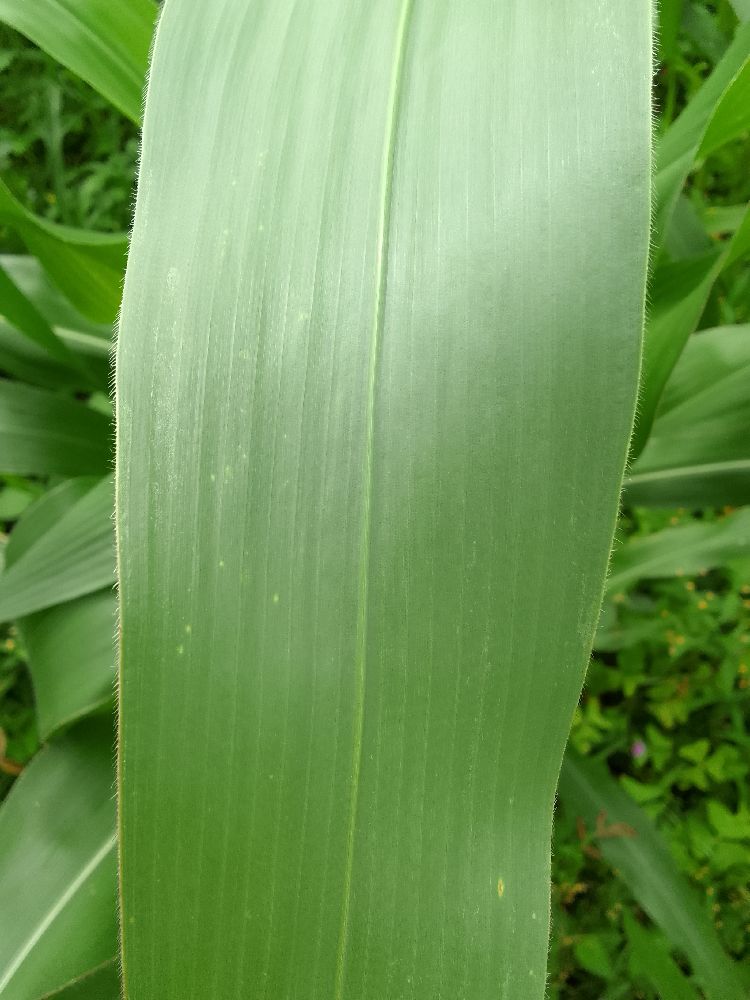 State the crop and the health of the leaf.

maize, healthy
